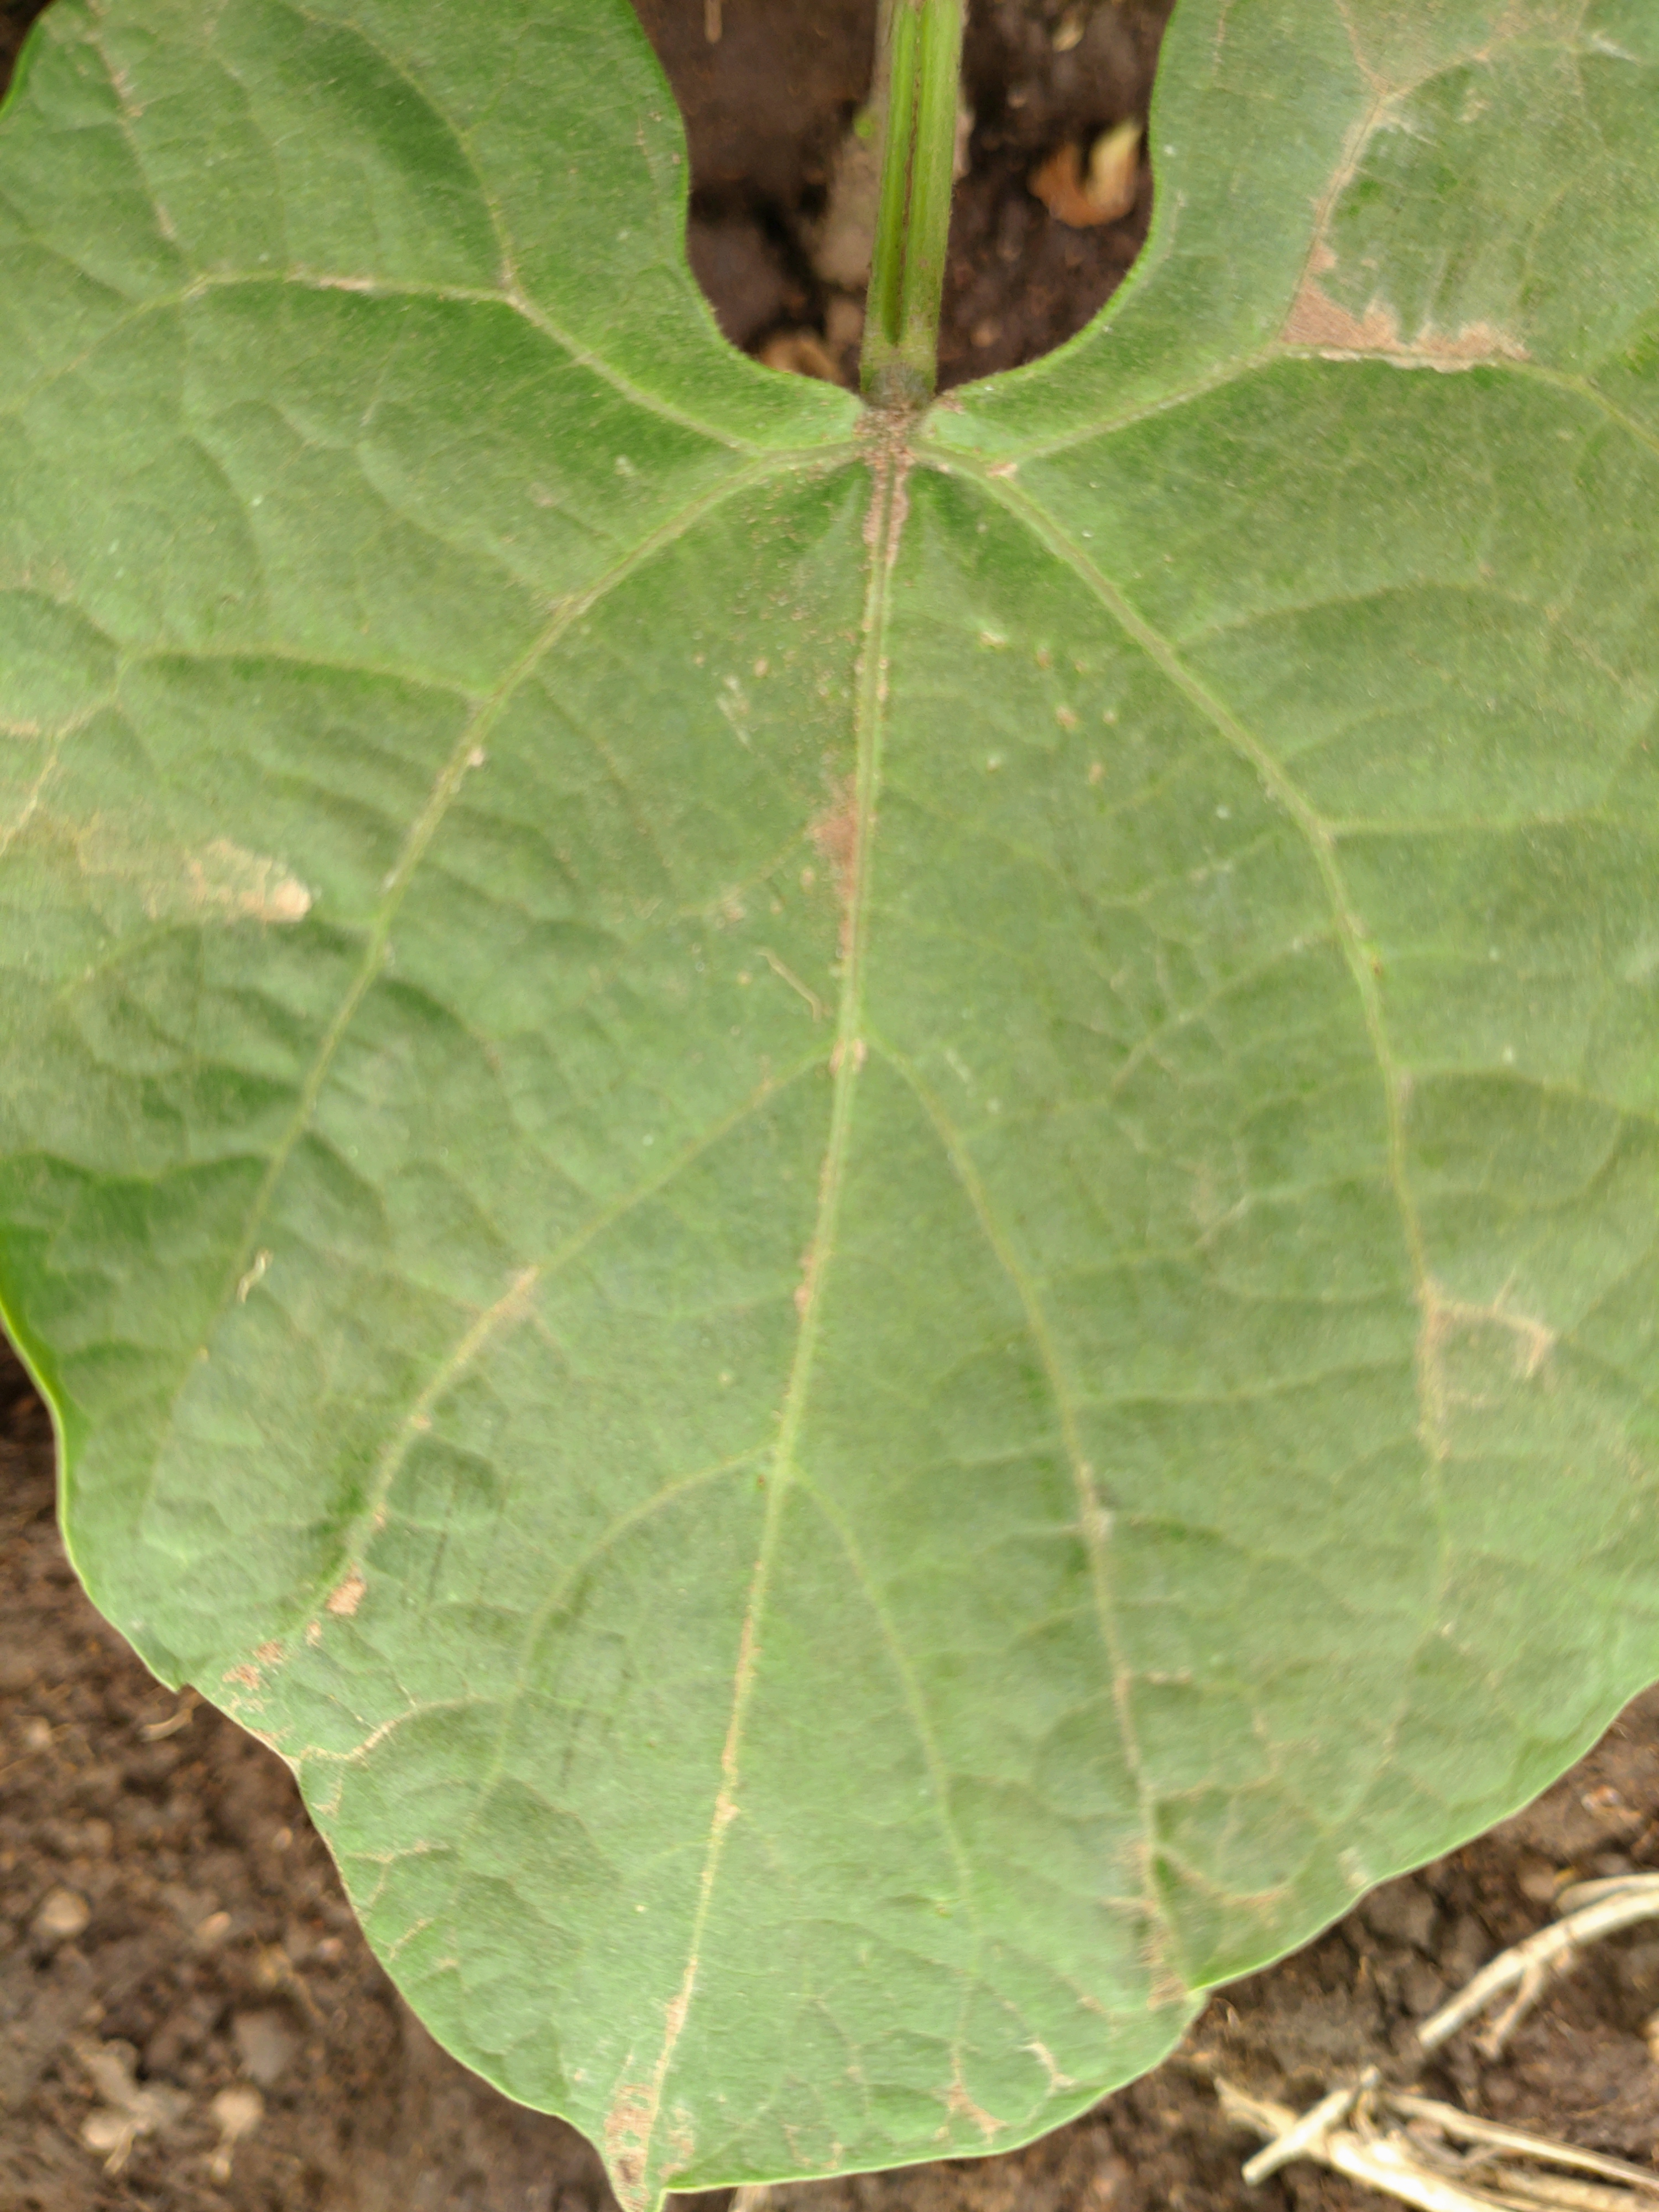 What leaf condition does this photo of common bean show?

healthy
